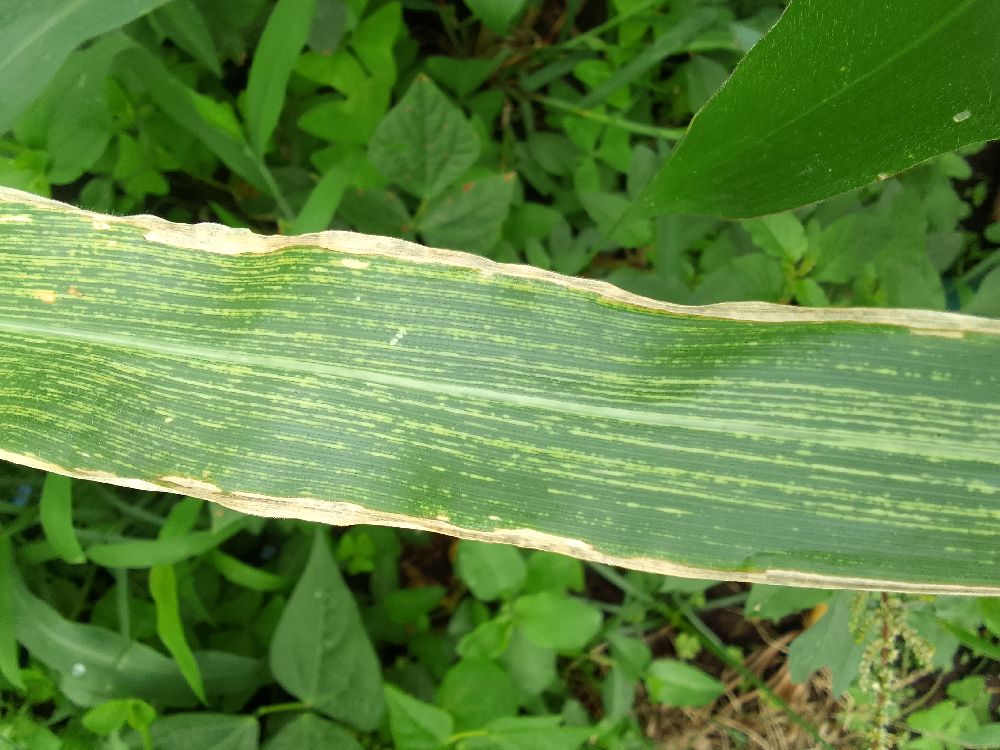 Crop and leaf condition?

maize, maize streak virus
